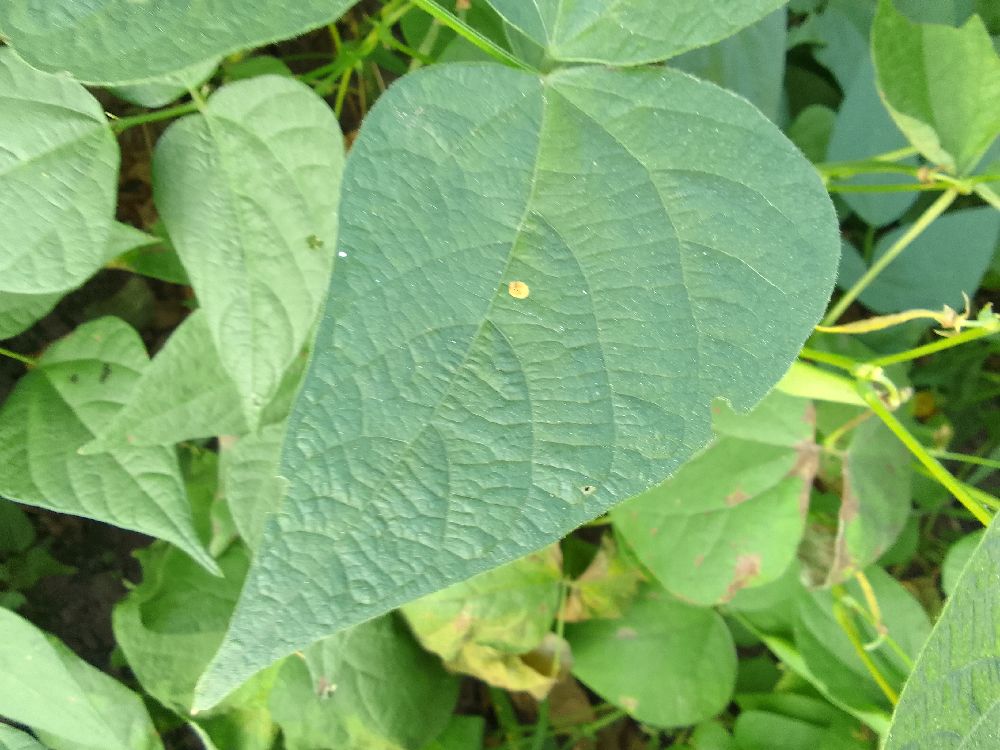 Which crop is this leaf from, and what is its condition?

common bean, healthy
